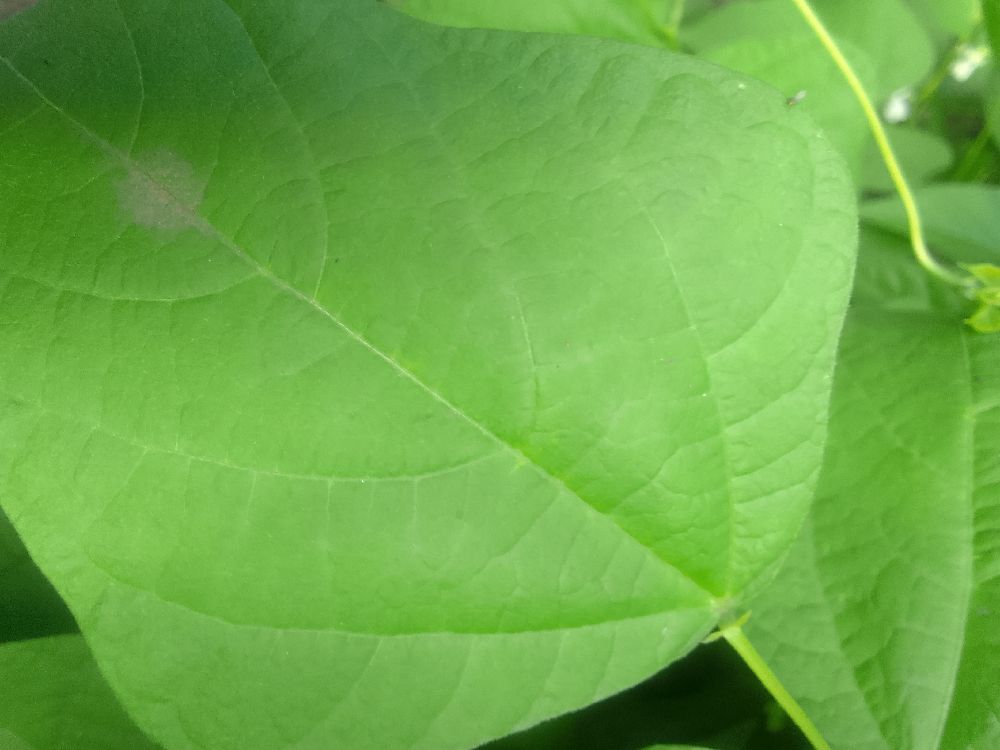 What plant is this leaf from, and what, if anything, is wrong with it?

common bean, healthy
